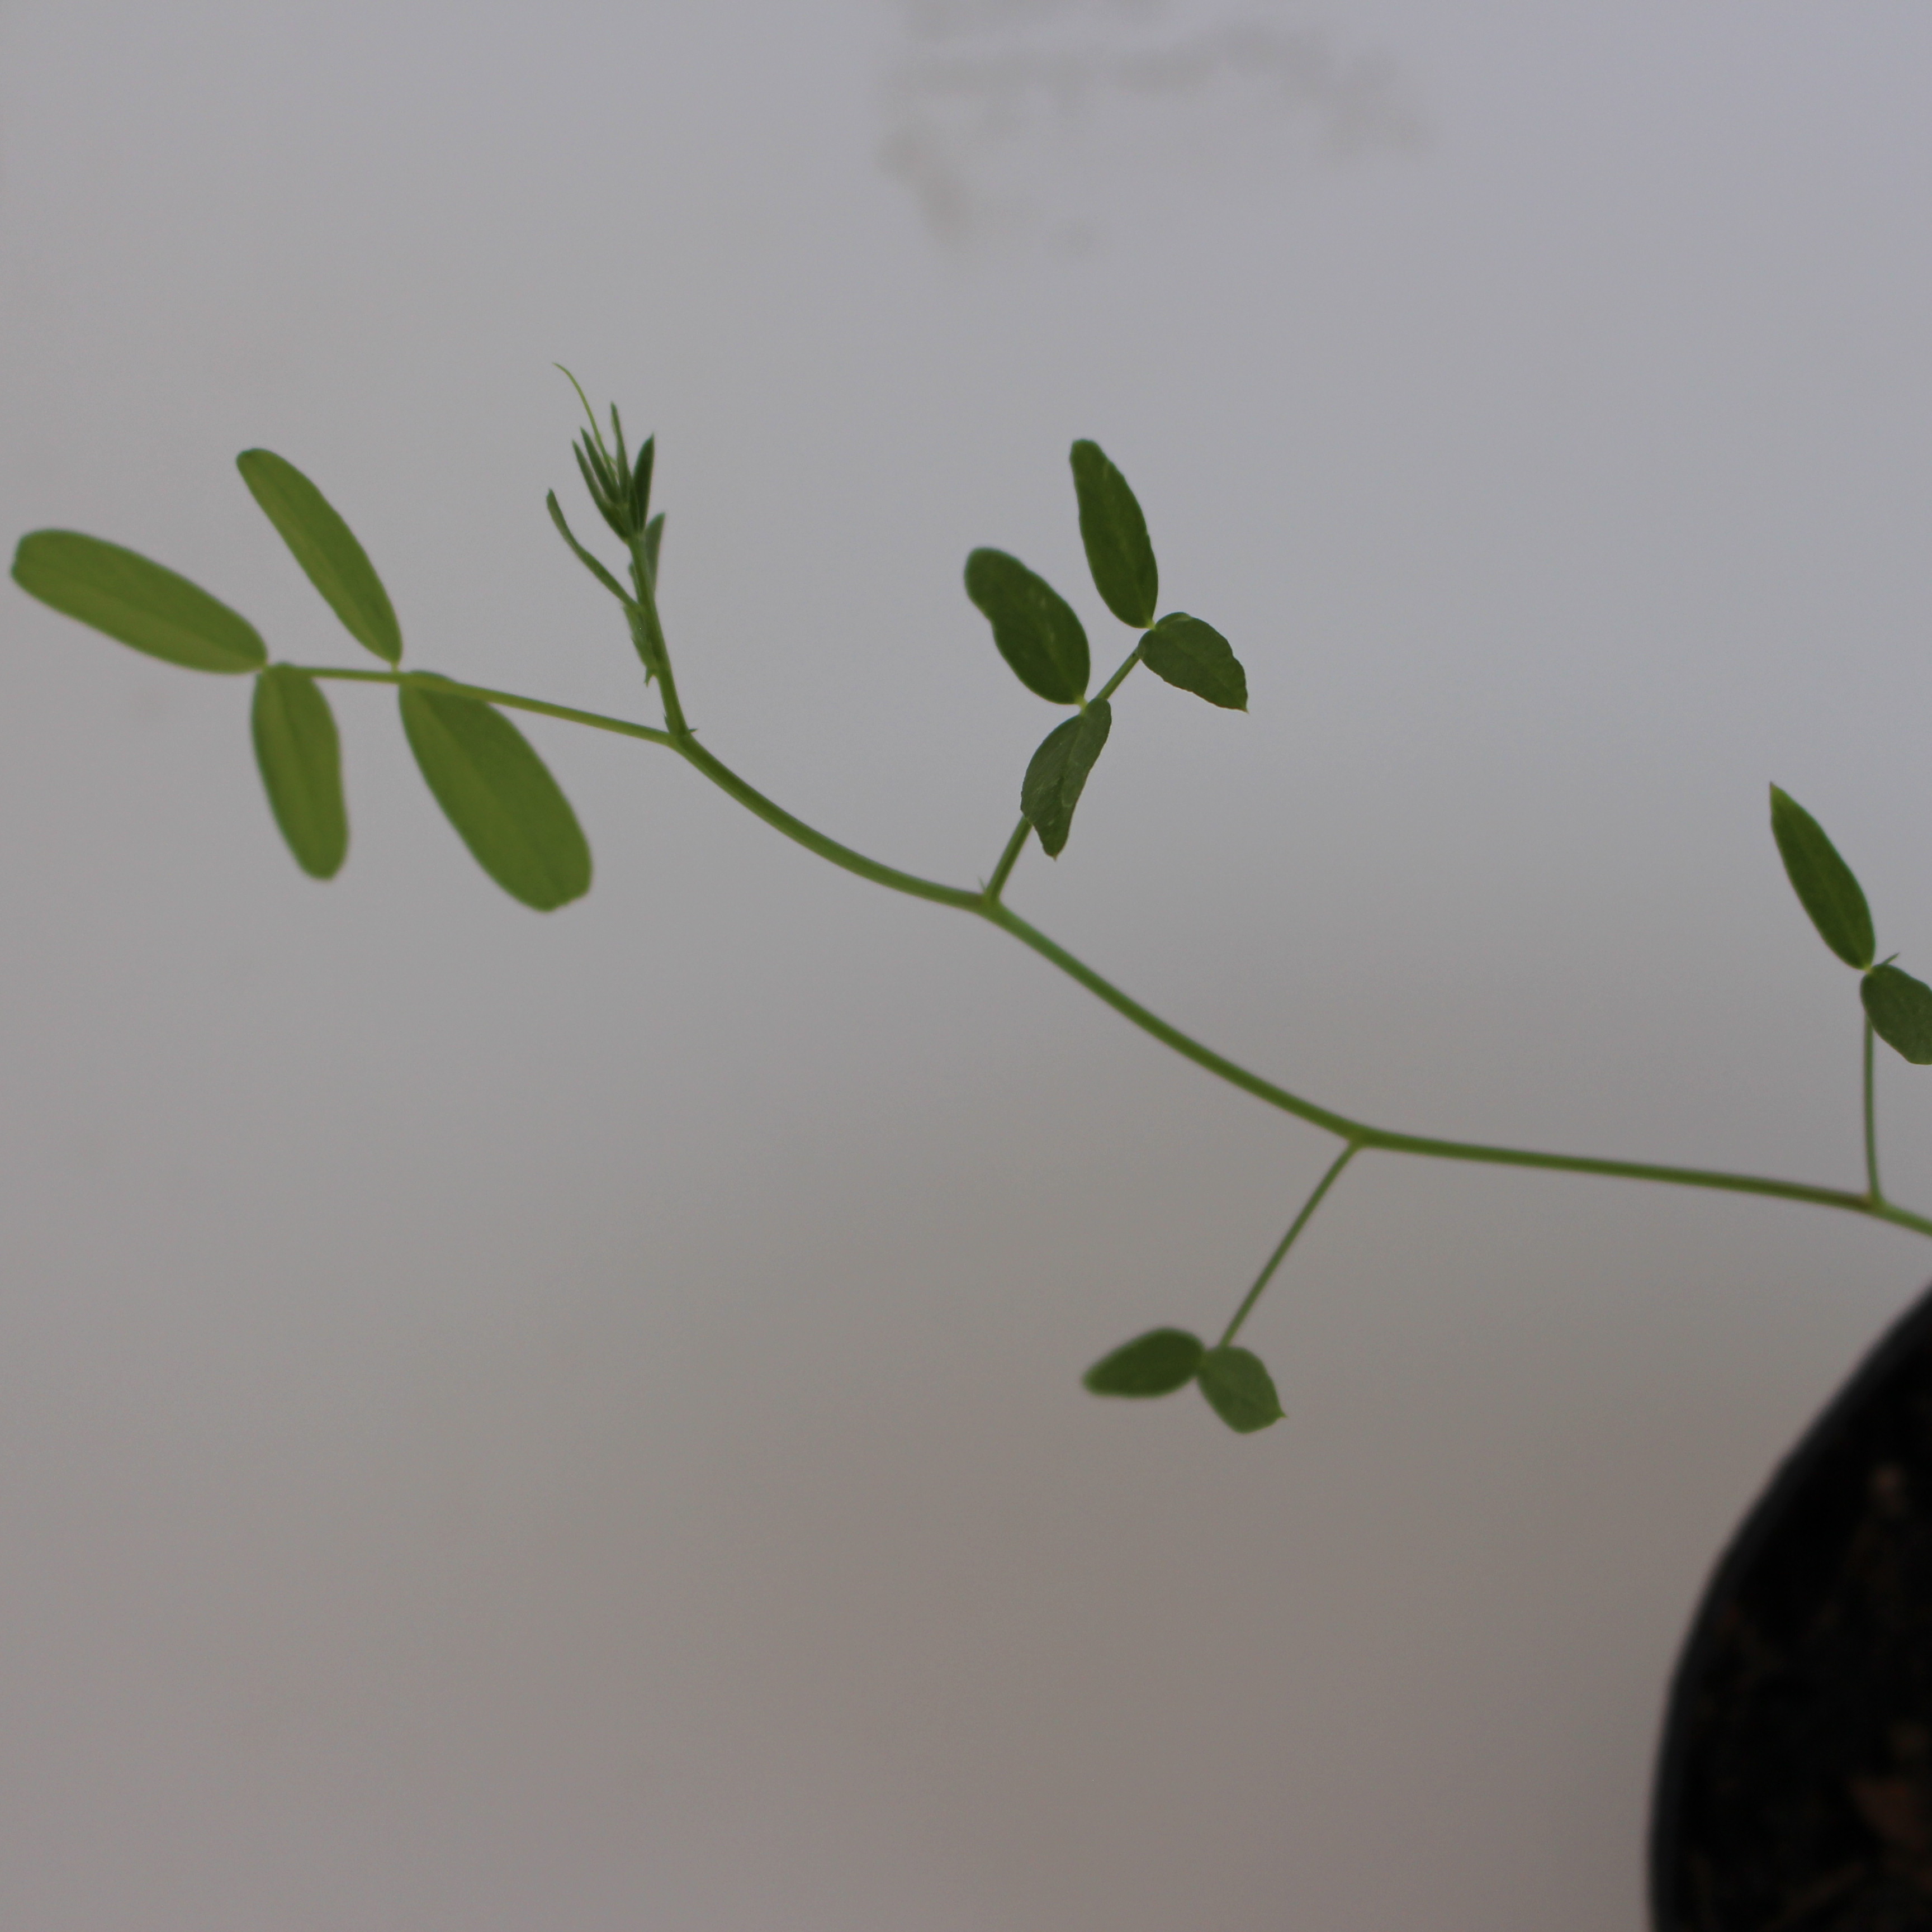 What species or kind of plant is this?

Vicia sativa
